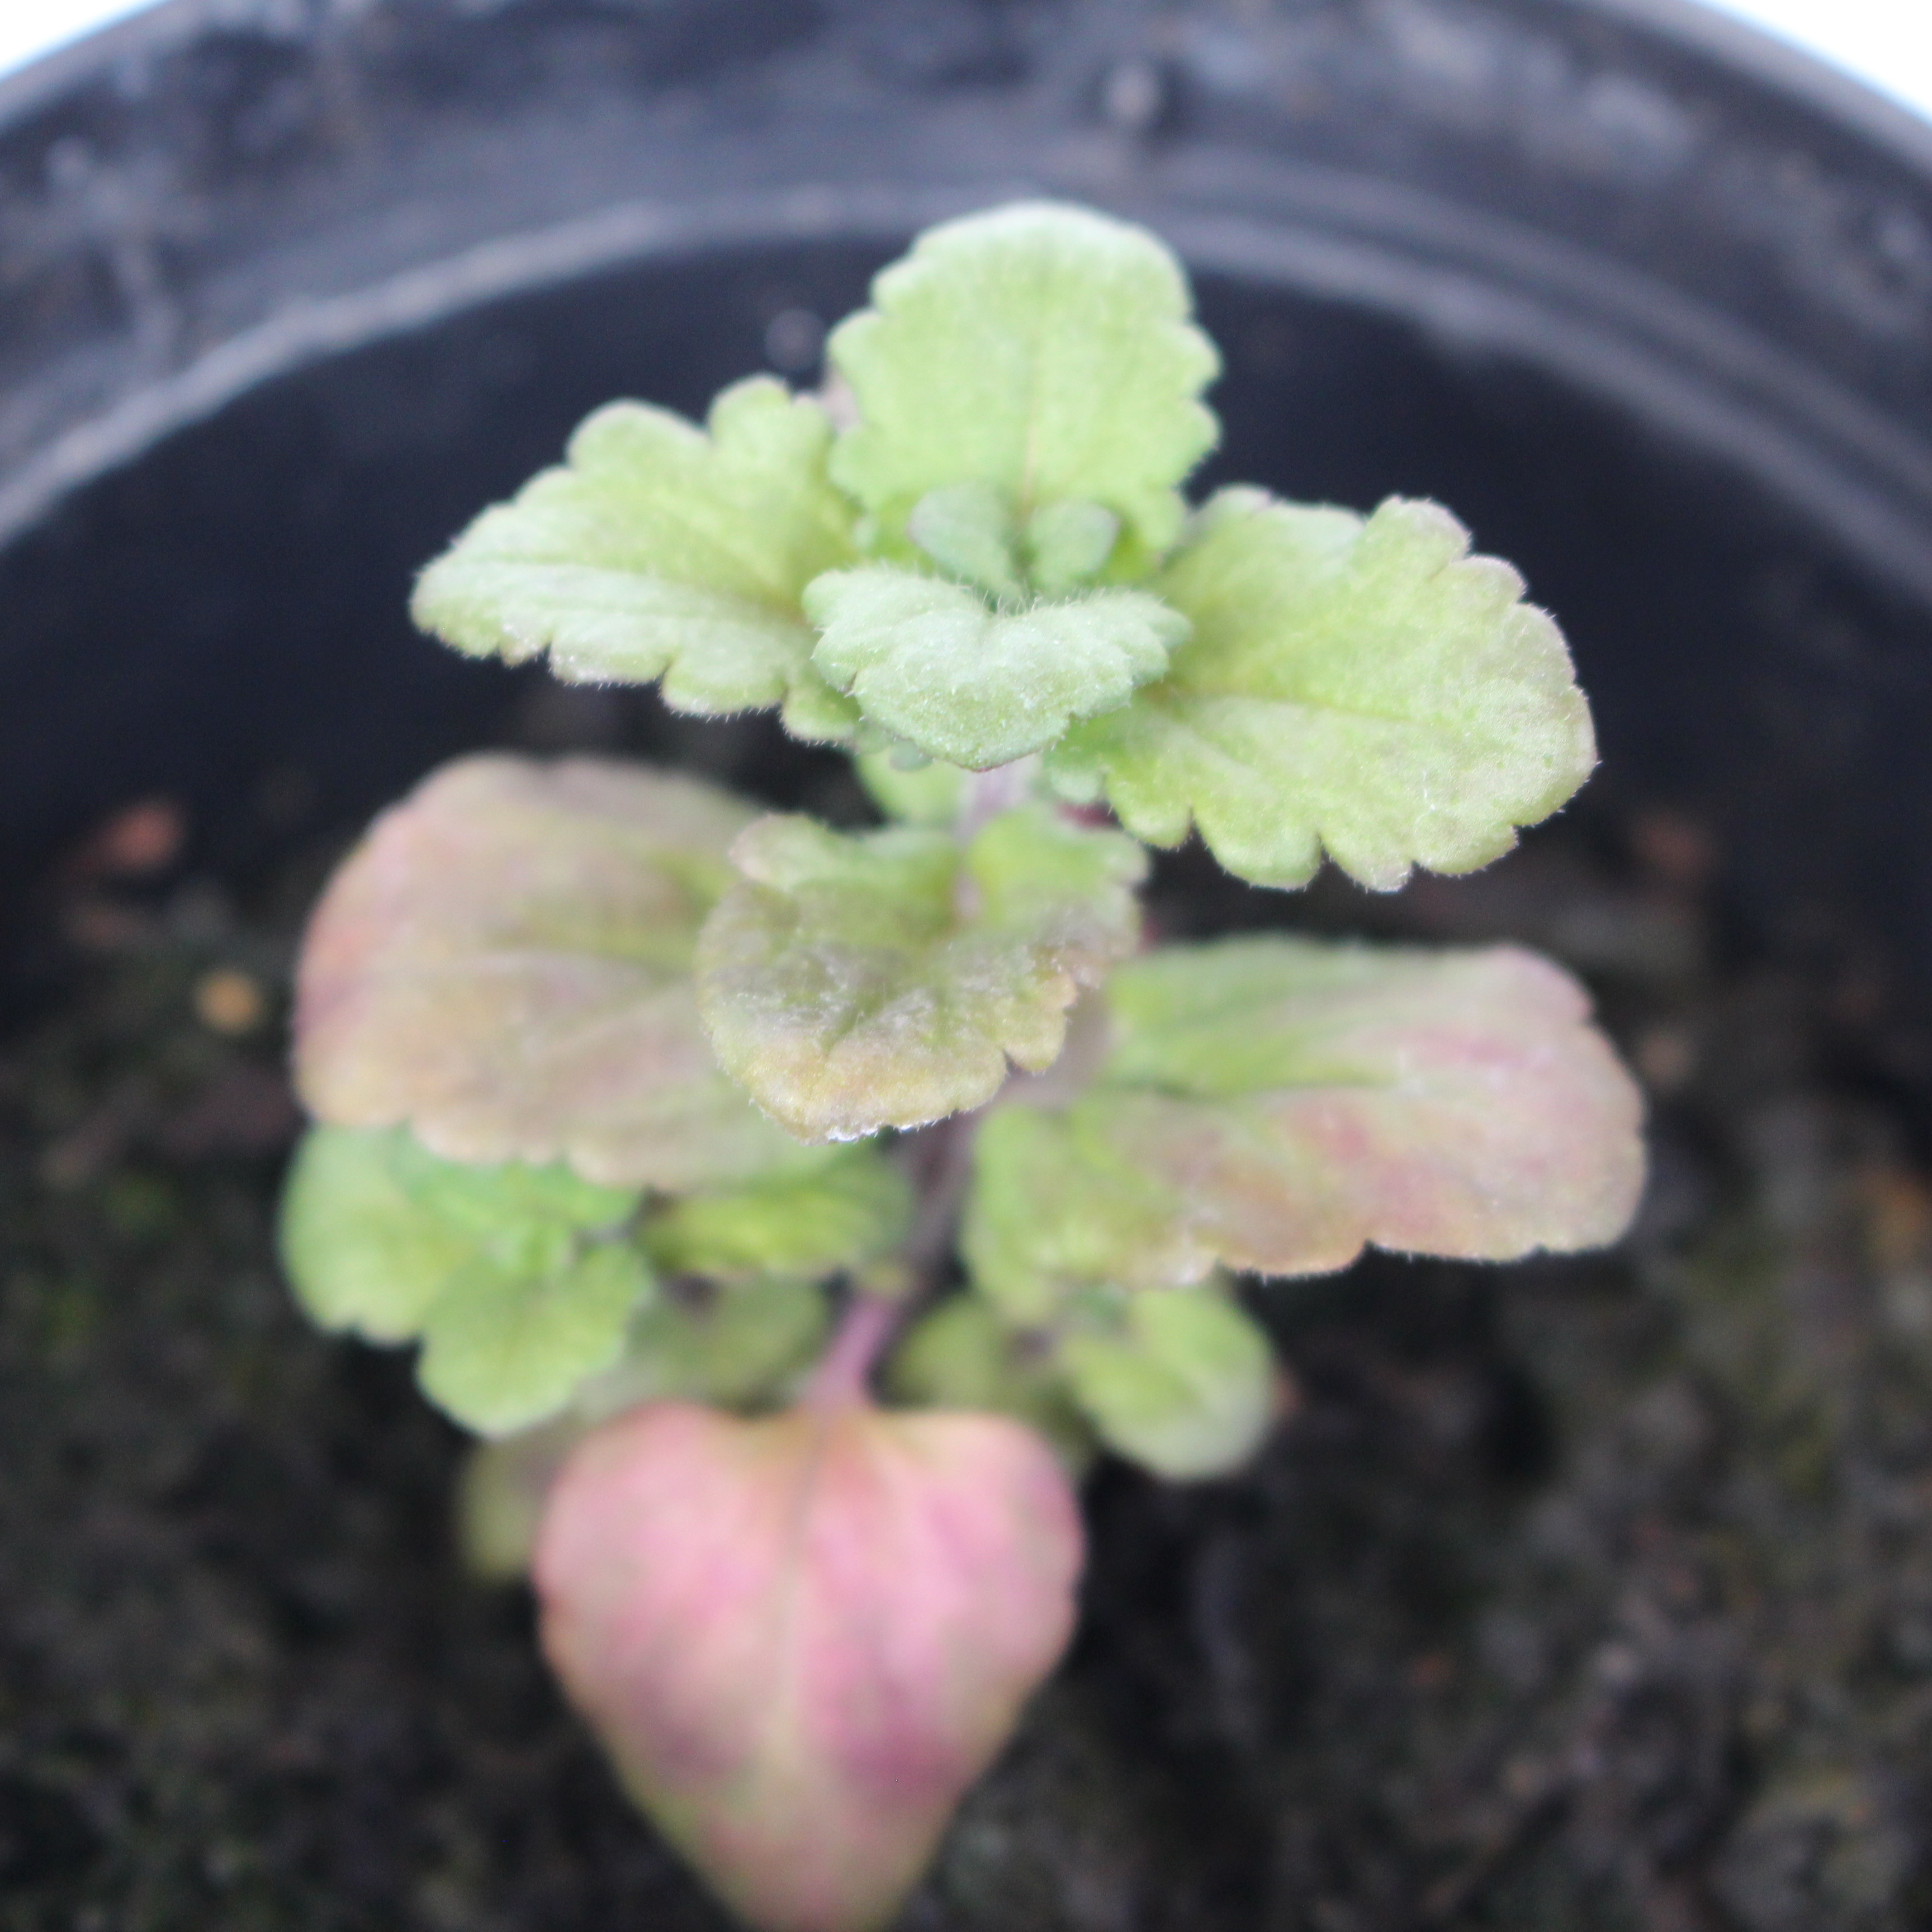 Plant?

Veronica persica
